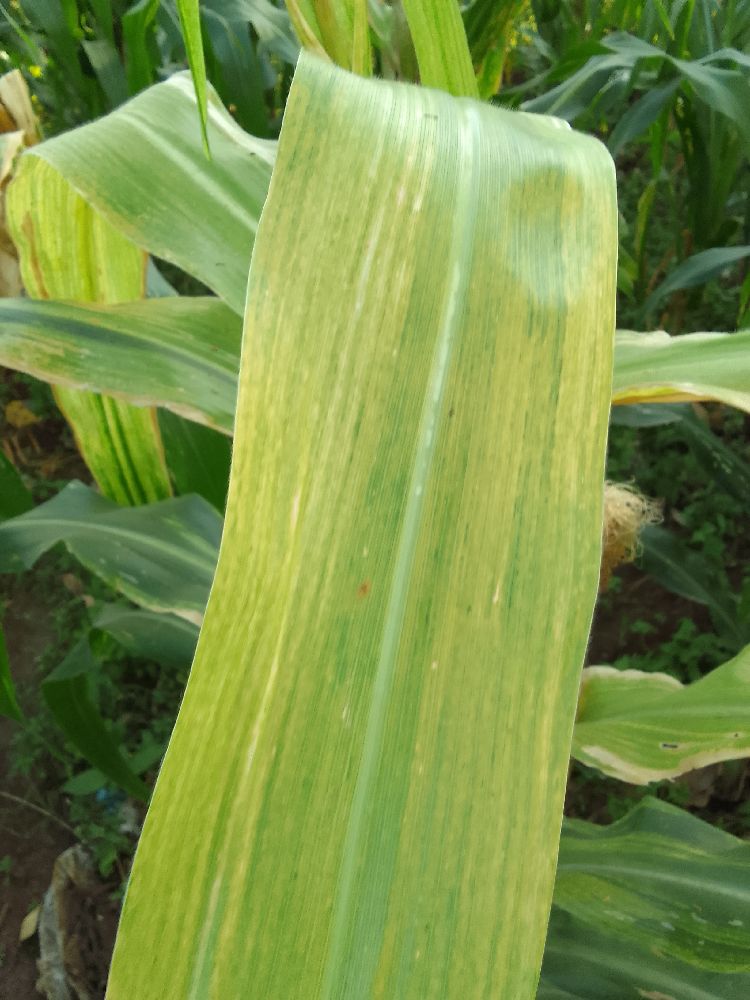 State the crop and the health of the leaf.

maize, maize lethal necrosis
